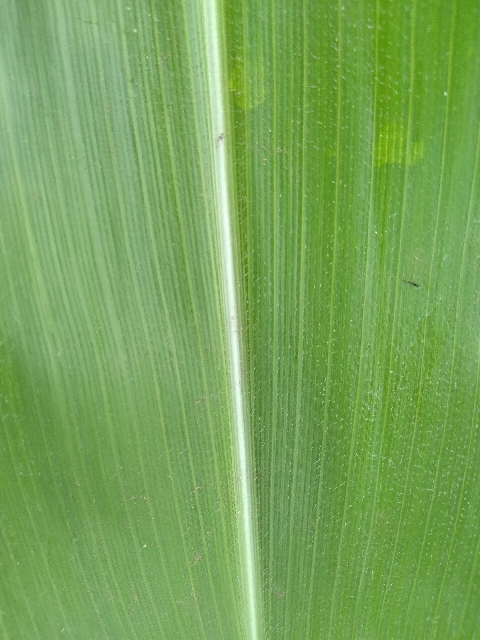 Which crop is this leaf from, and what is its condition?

maize, healthy
